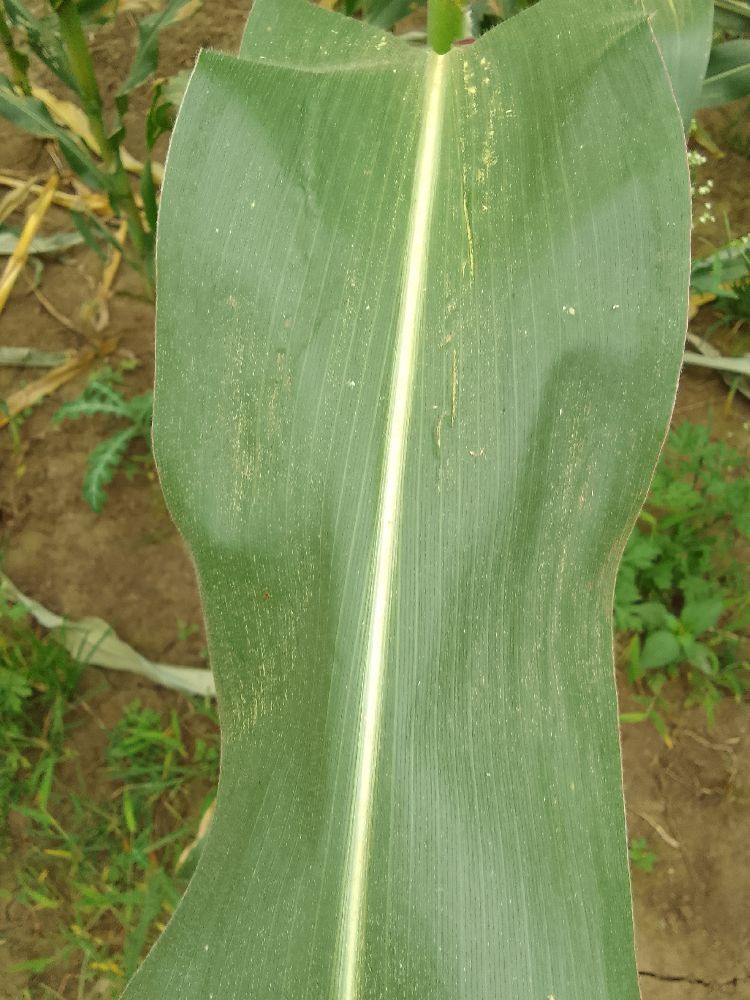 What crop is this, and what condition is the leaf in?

maize, healthy
